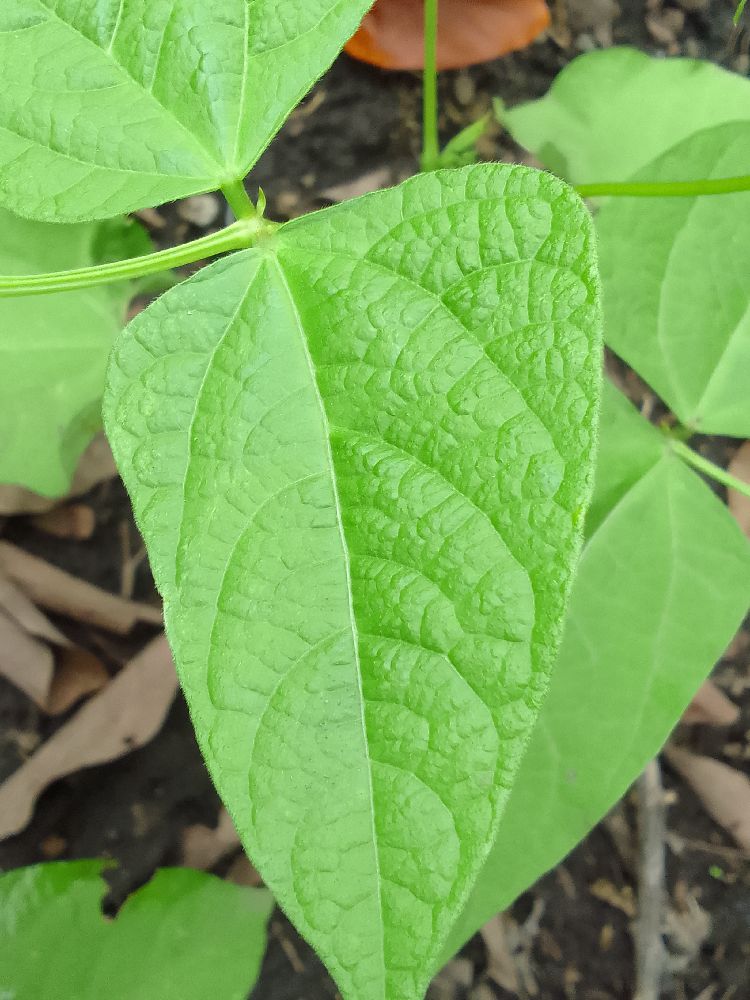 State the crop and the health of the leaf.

common bean, healthy
